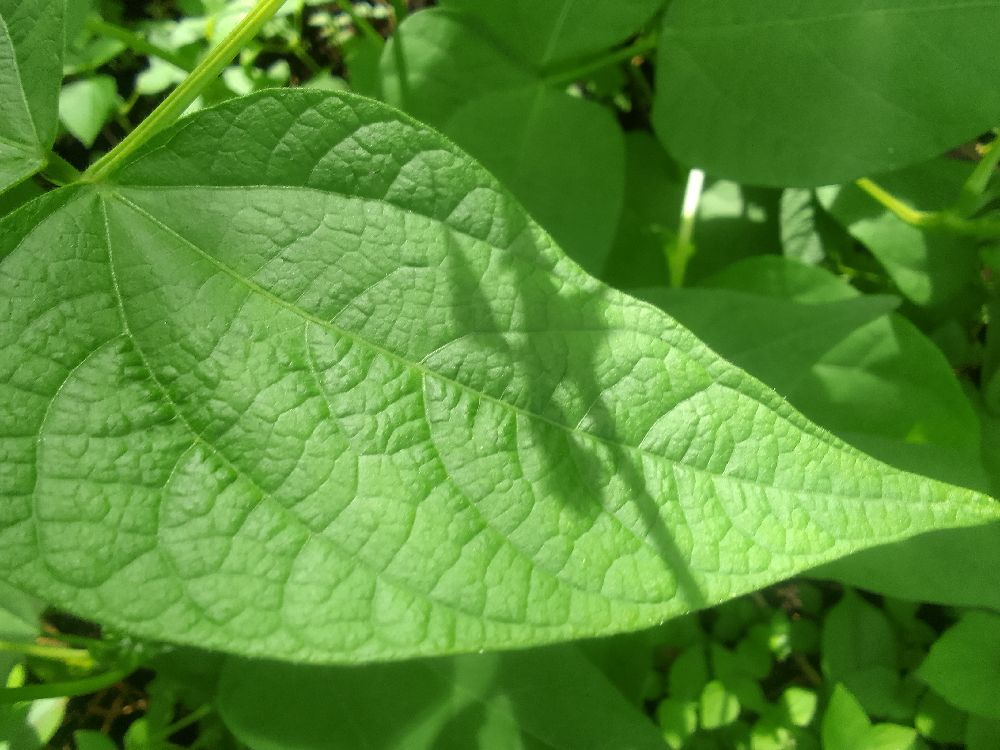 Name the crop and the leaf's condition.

common bean, healthy
